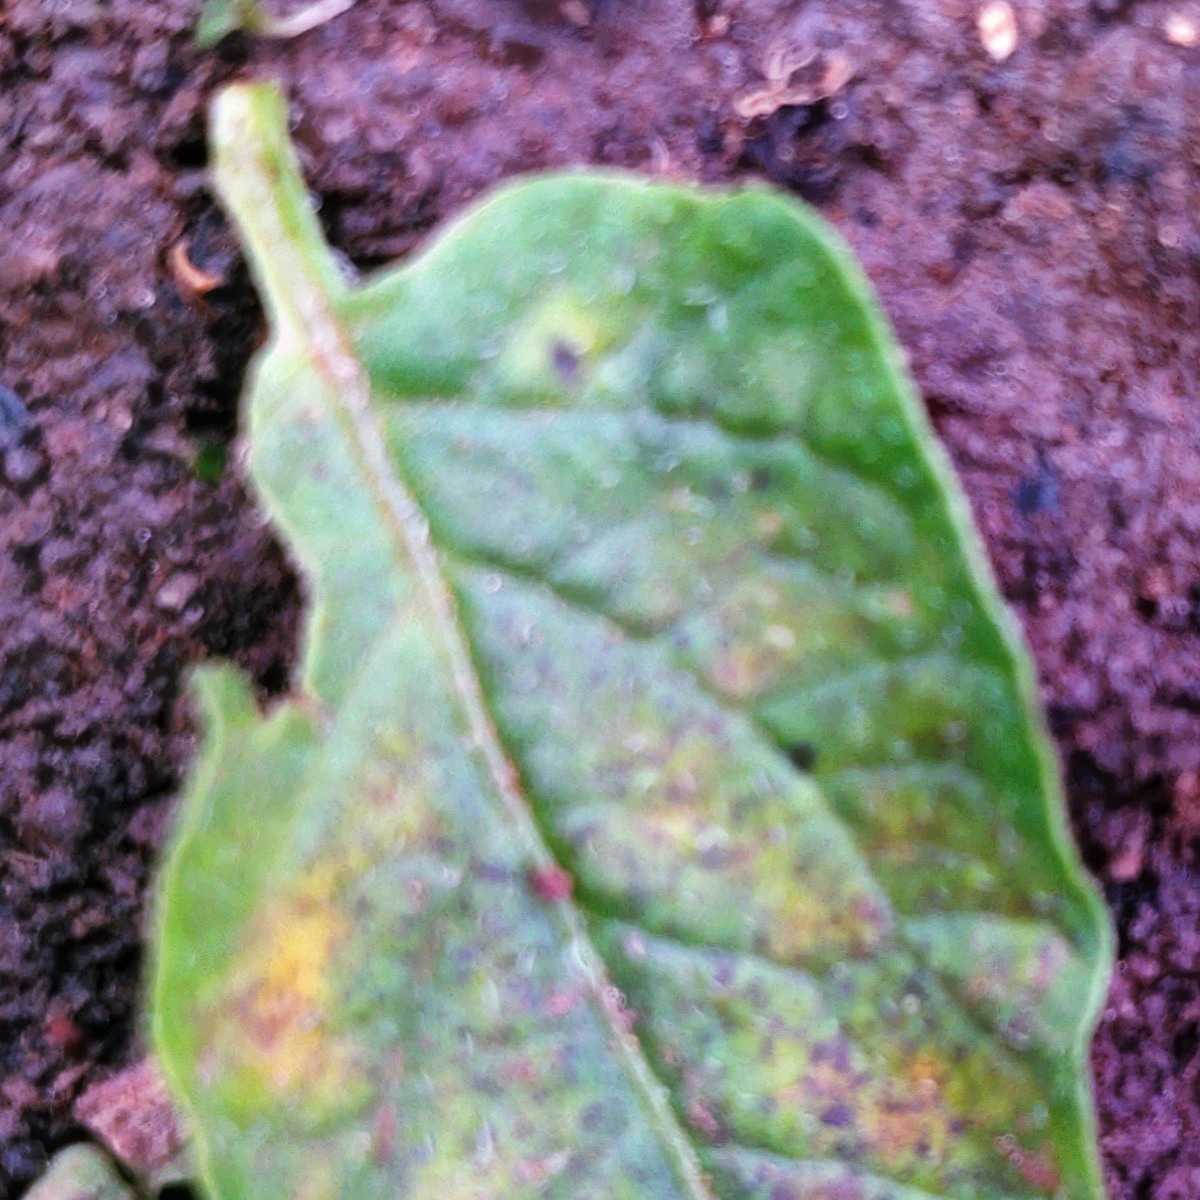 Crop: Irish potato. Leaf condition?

late blight
